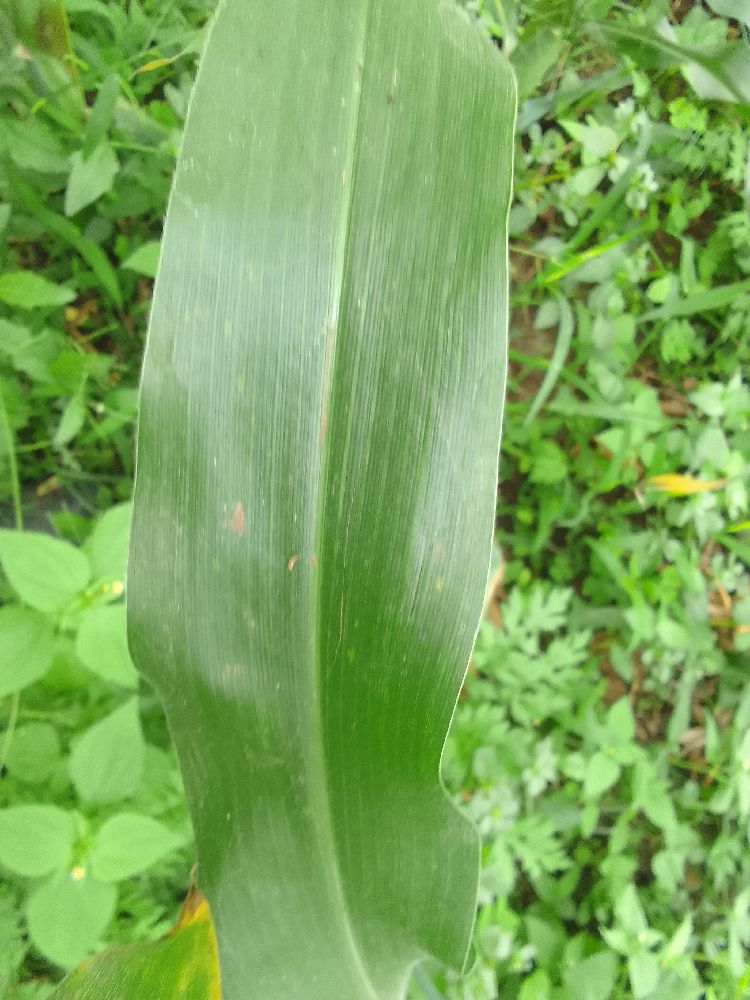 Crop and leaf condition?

maize, healthy
